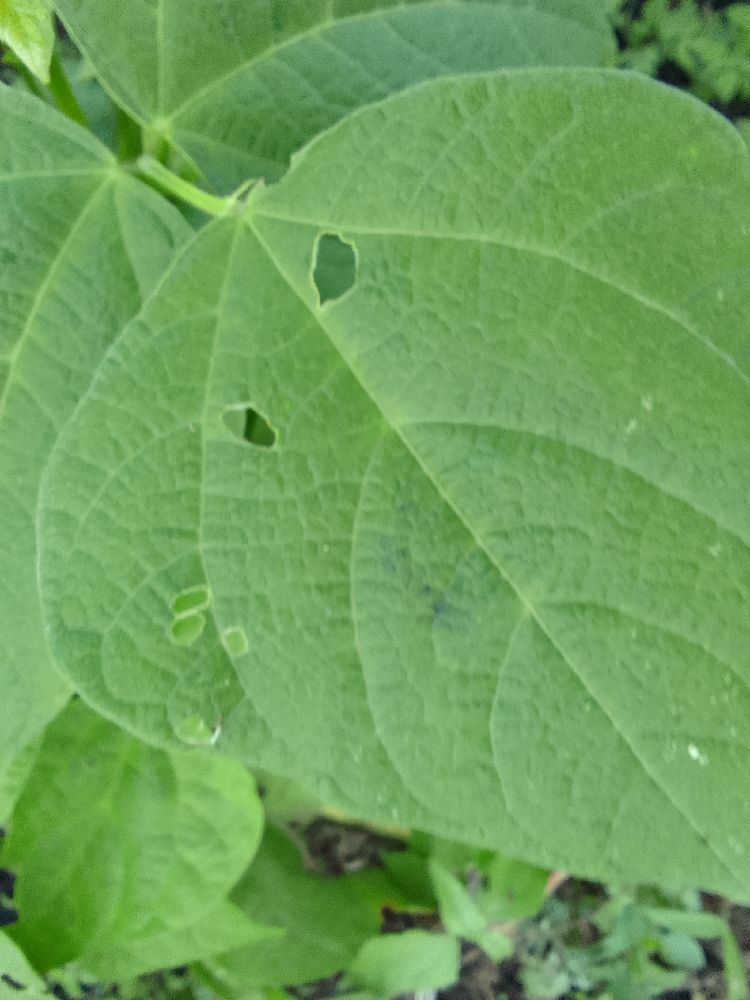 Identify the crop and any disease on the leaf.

common bean, healthy
